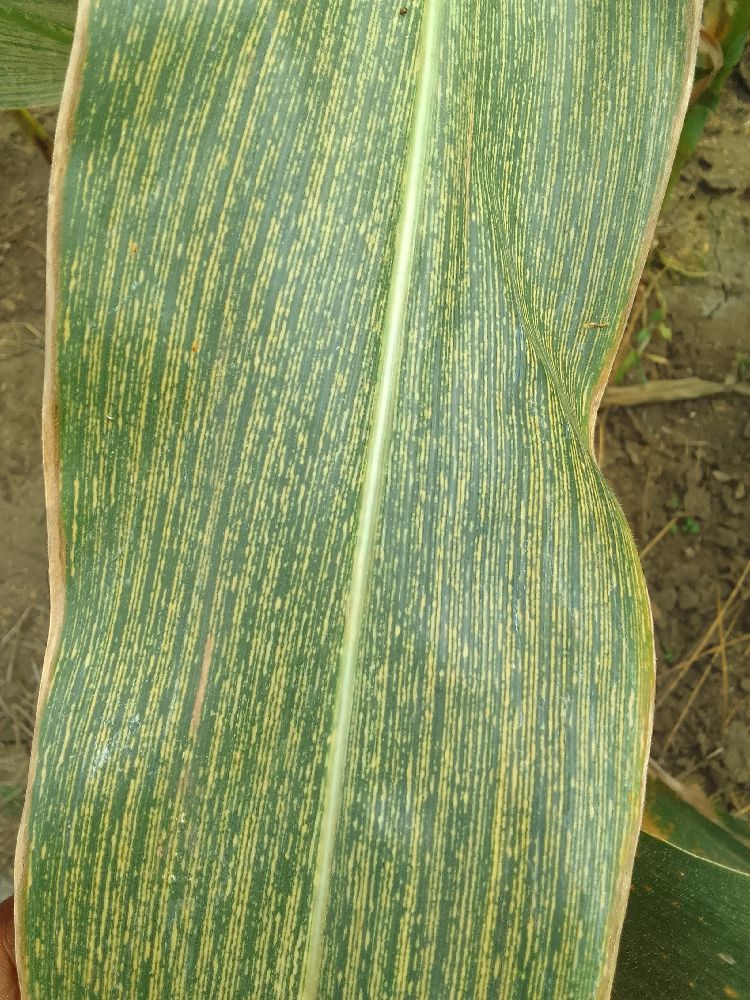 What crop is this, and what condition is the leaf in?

maize, maize streak virus
